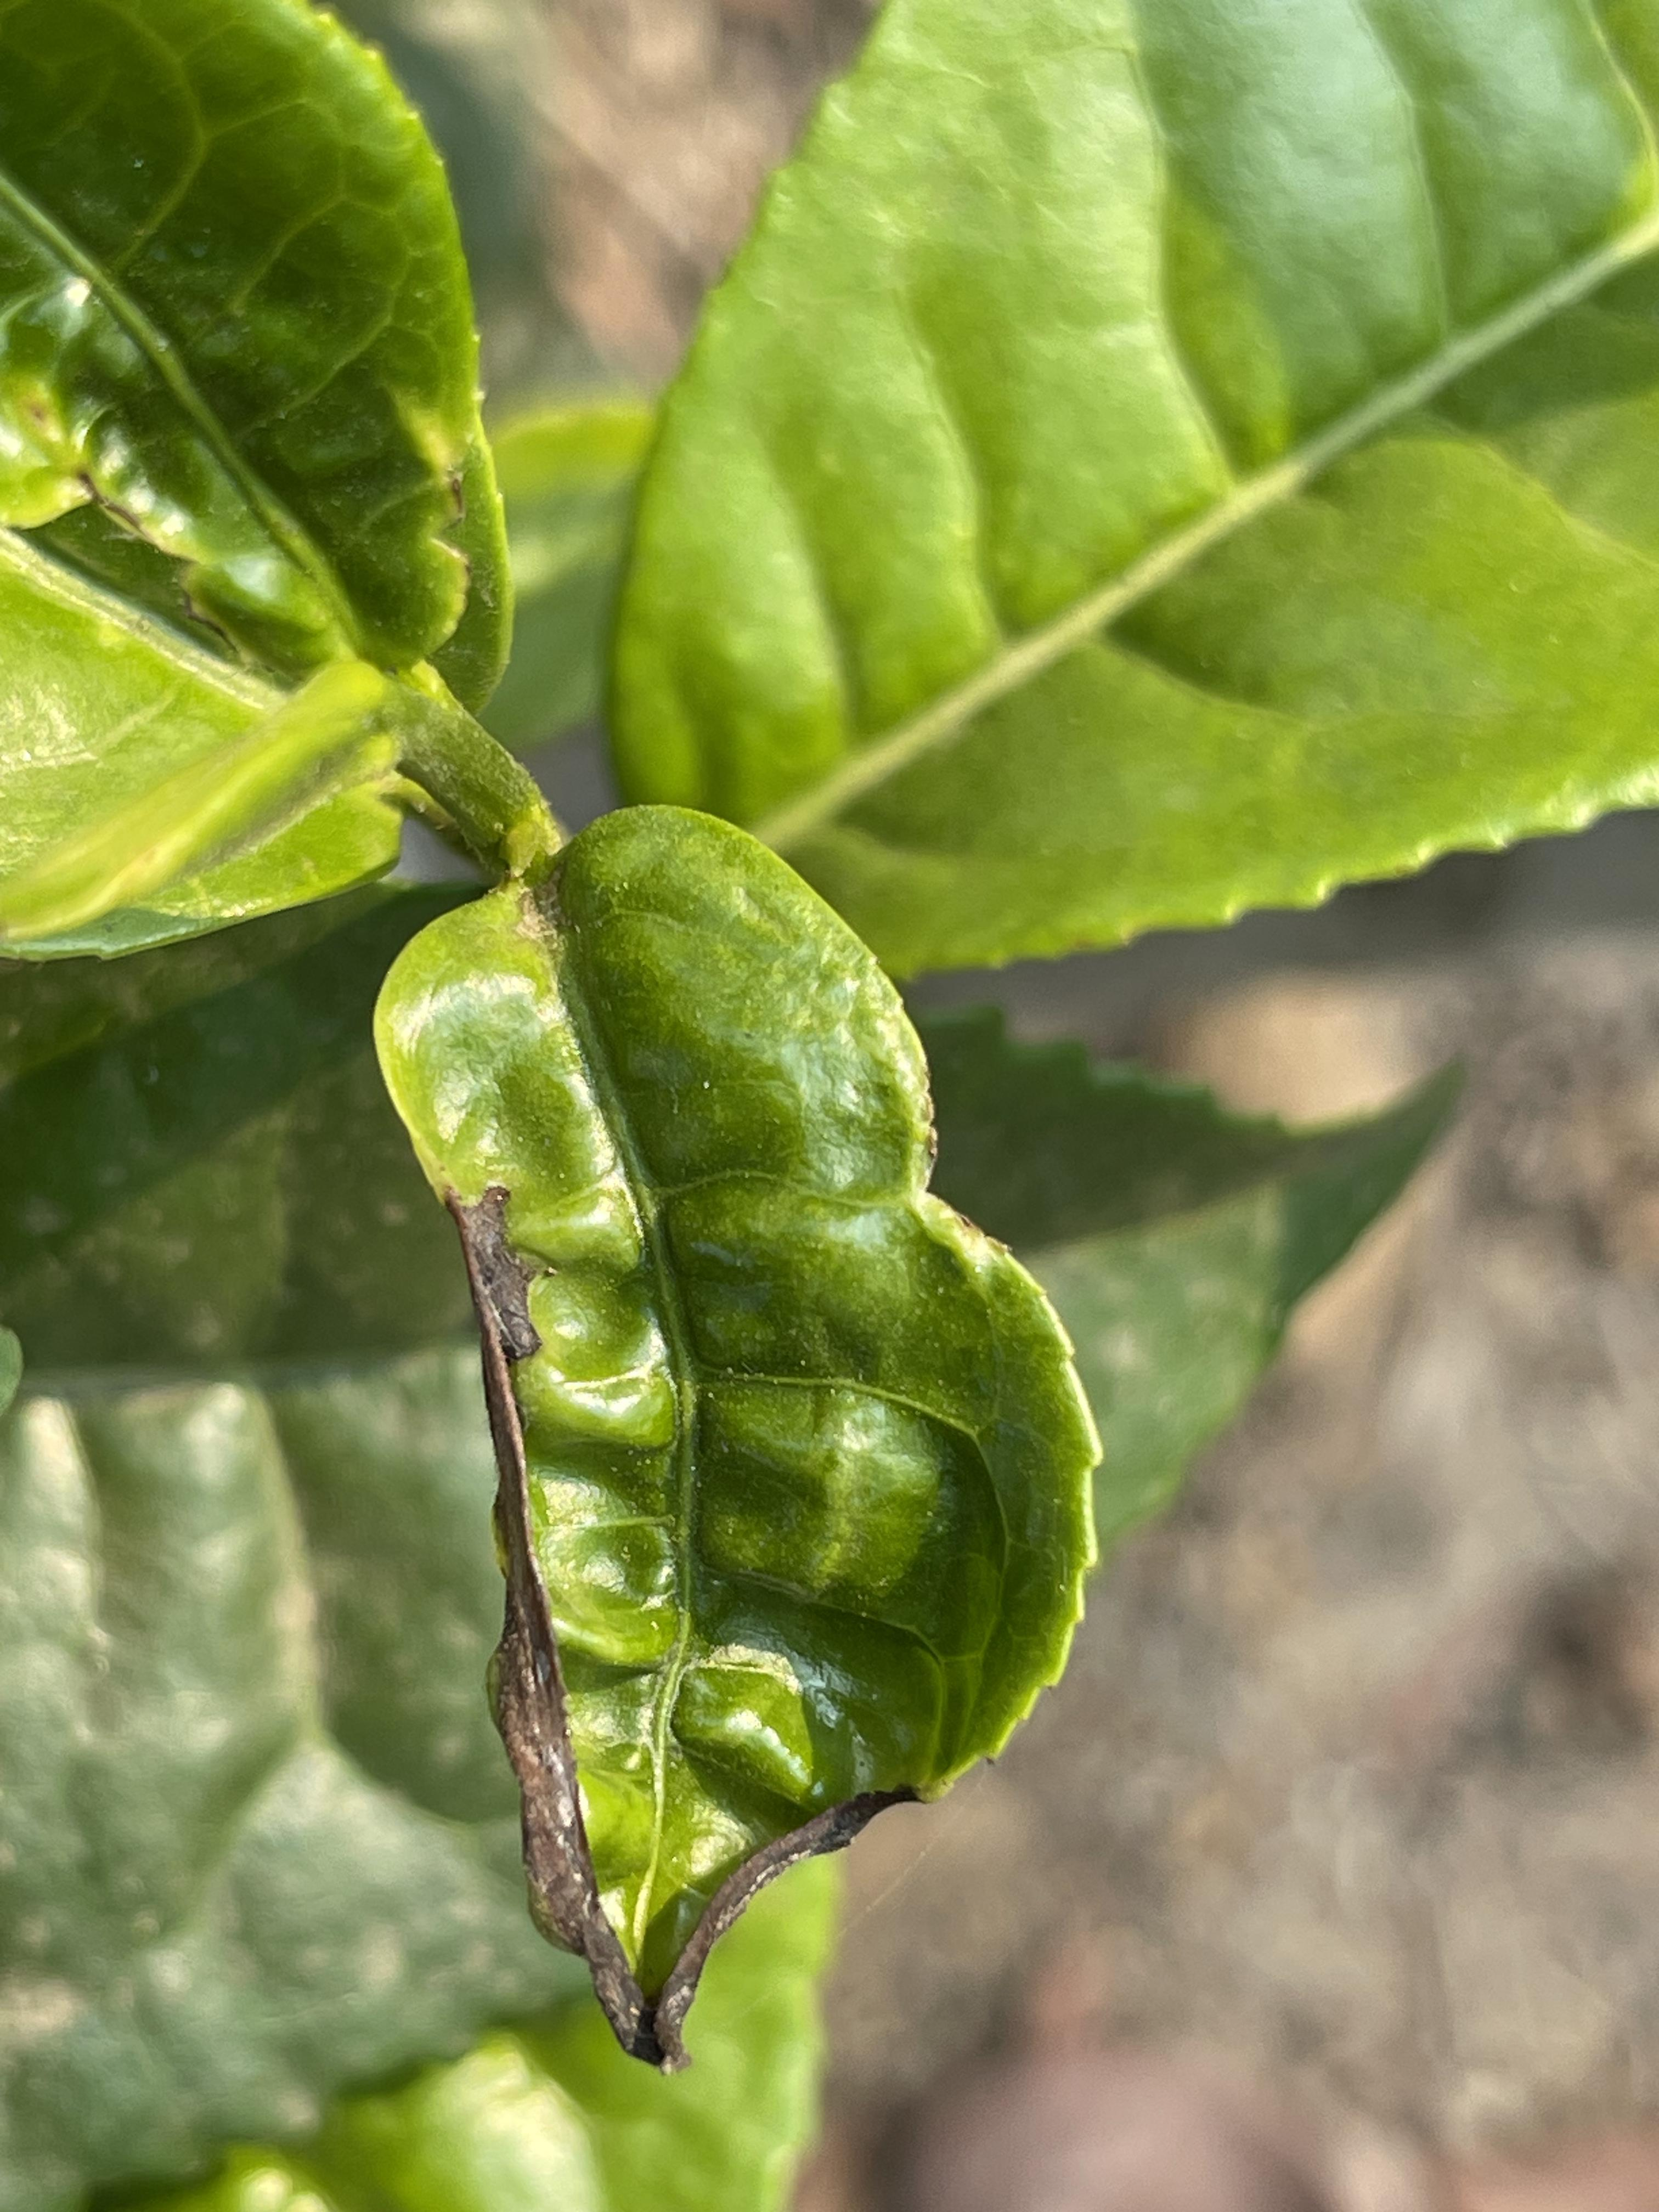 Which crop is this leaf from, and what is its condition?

tea, helopeltis
